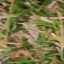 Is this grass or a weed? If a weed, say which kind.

grass
